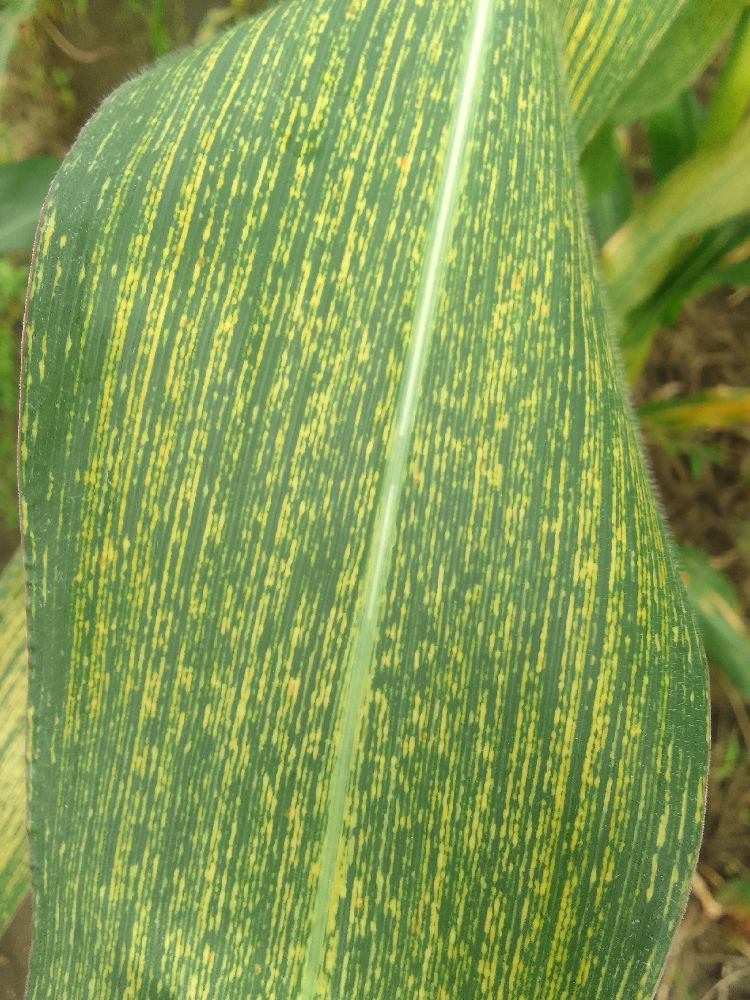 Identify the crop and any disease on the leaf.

maize, maize streak virus
